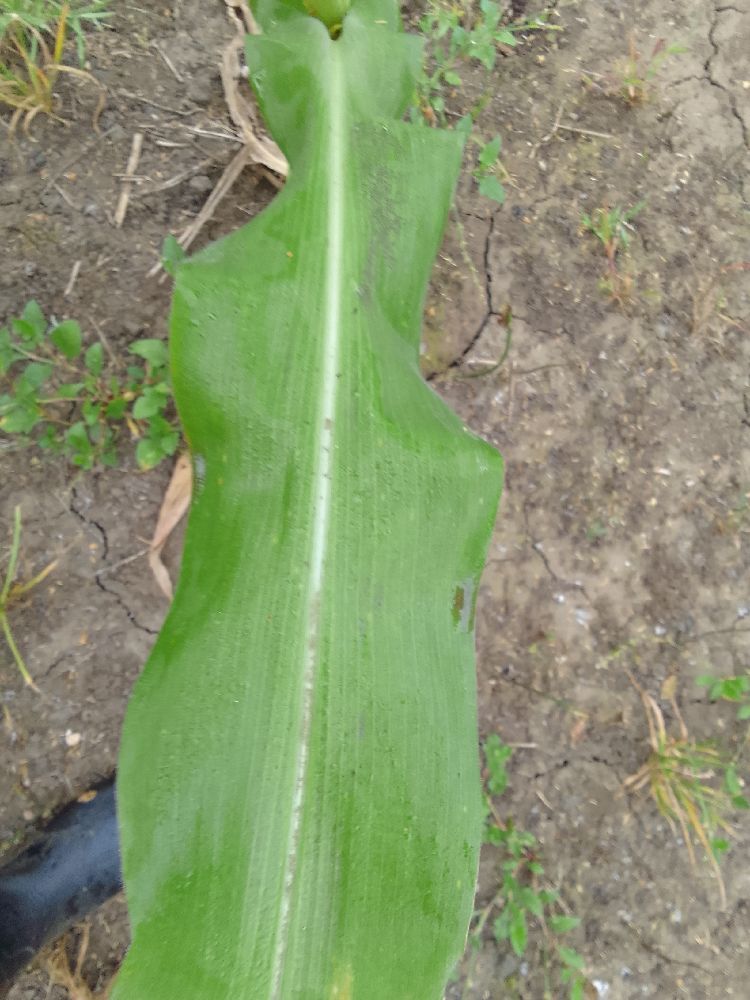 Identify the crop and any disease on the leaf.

maize, healthy
